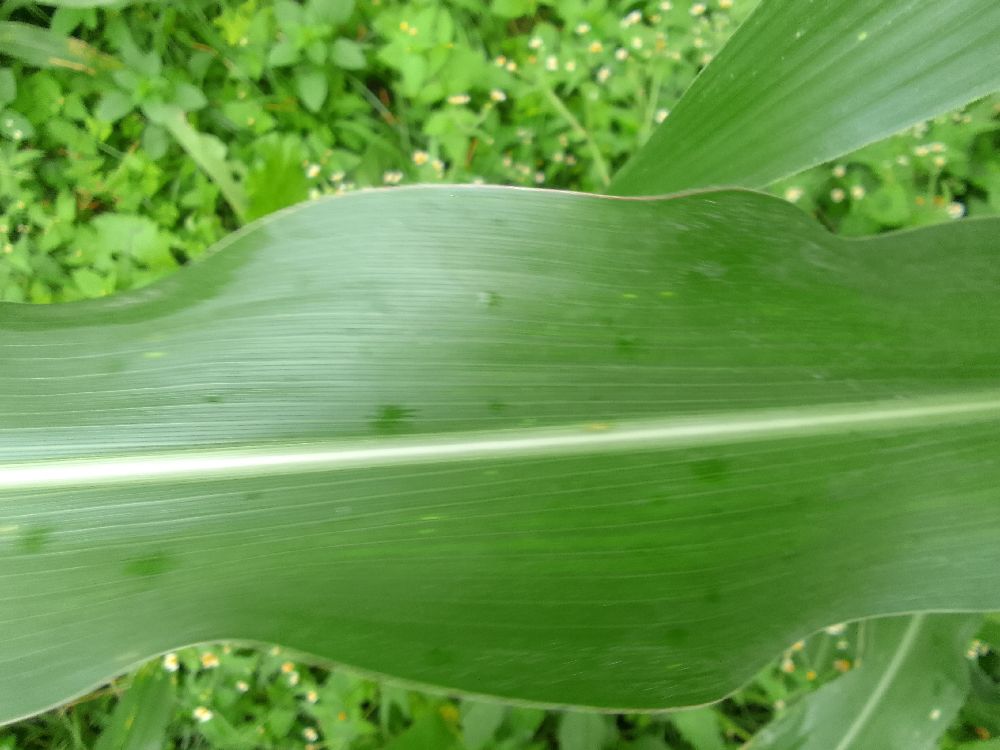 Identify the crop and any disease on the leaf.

maize, healthy
